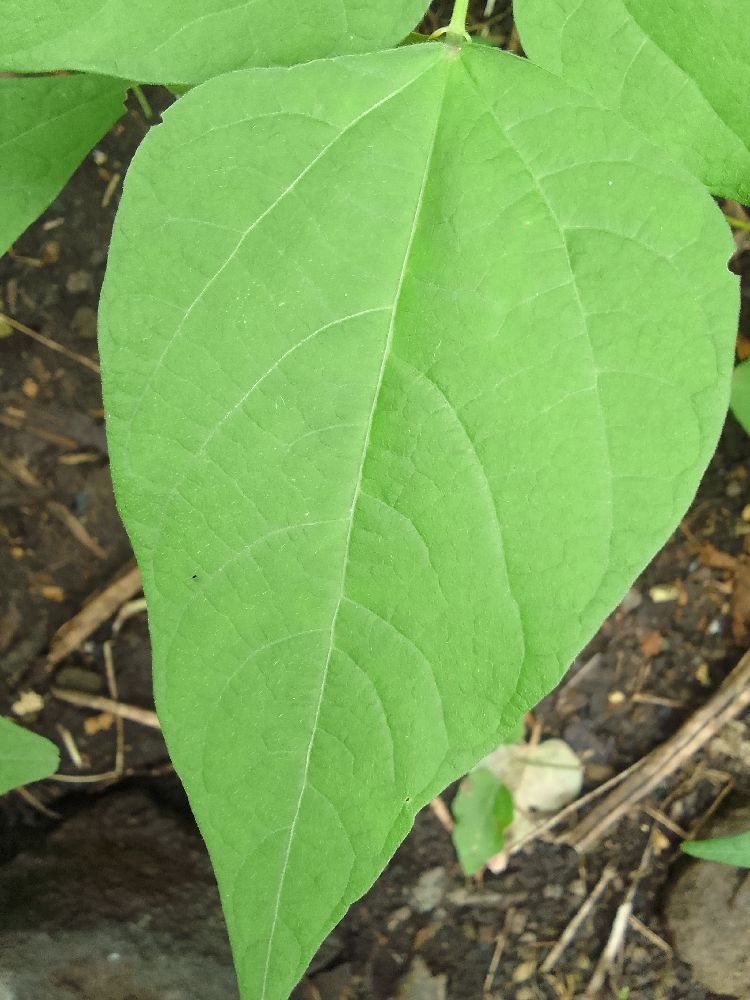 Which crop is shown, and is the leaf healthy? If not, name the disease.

common bean, healthy
